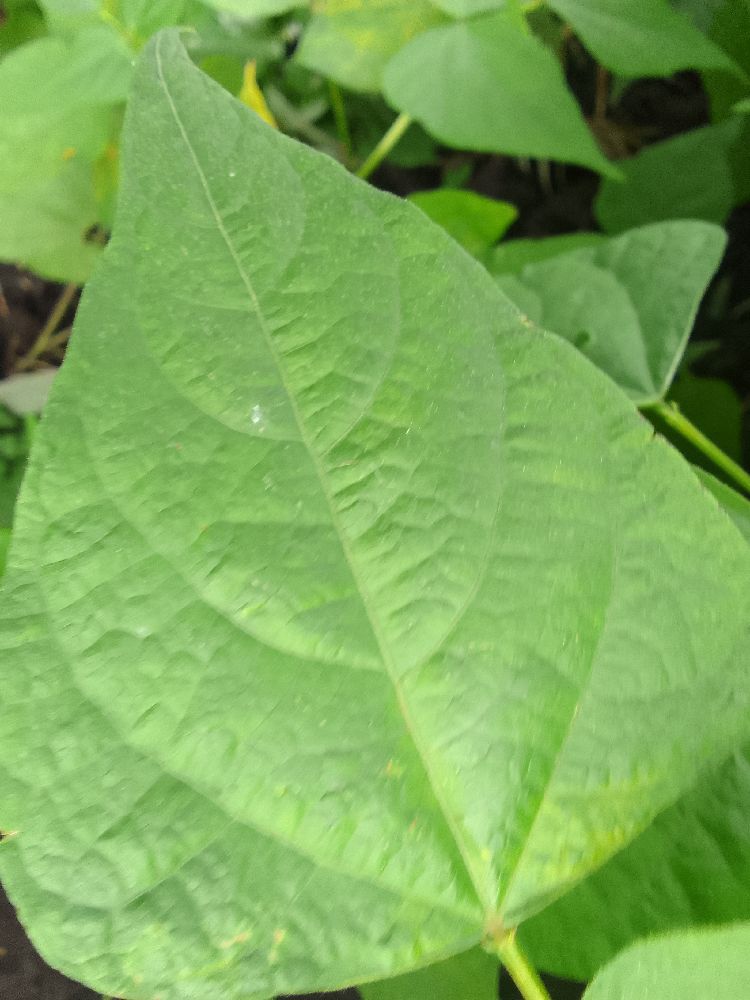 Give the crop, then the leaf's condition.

common bean, healthy
